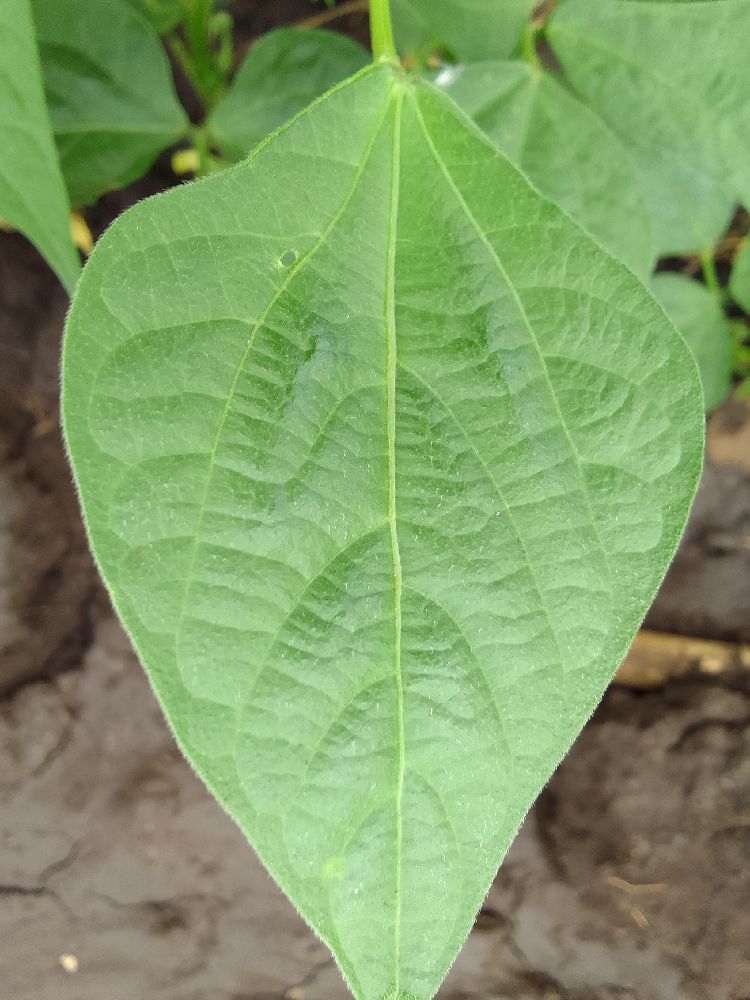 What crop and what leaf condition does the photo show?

common bean, healthy
